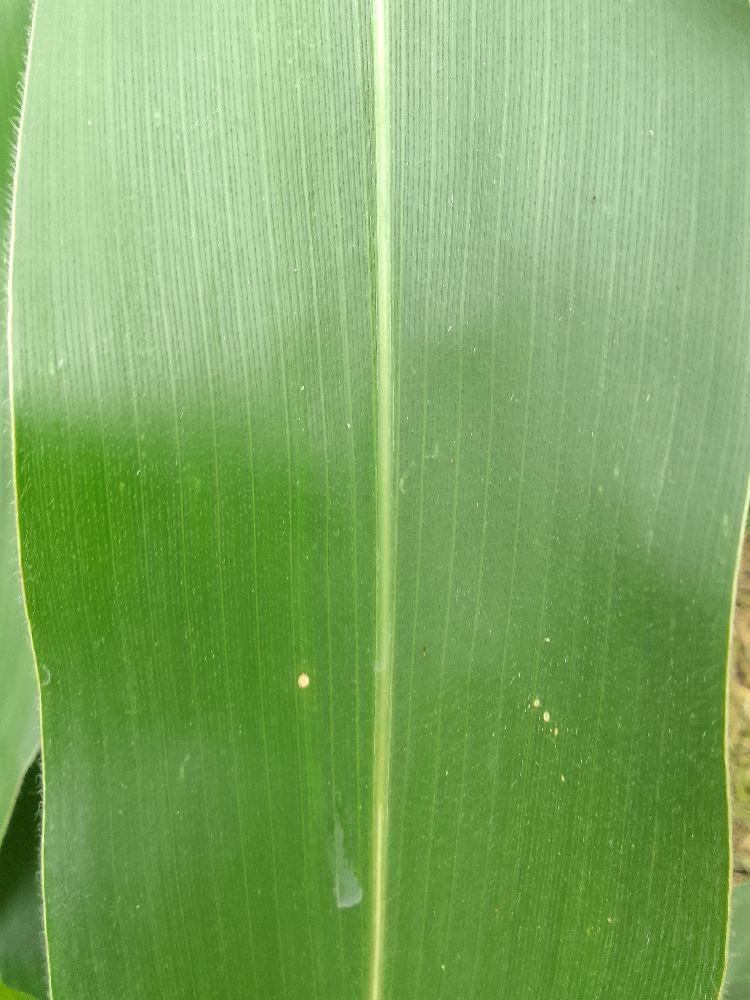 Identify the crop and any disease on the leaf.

maize, healthy
